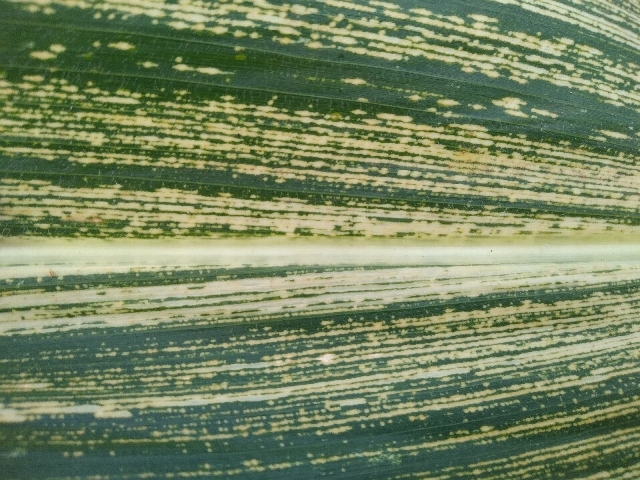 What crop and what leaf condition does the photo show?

maize, maize streak virus
